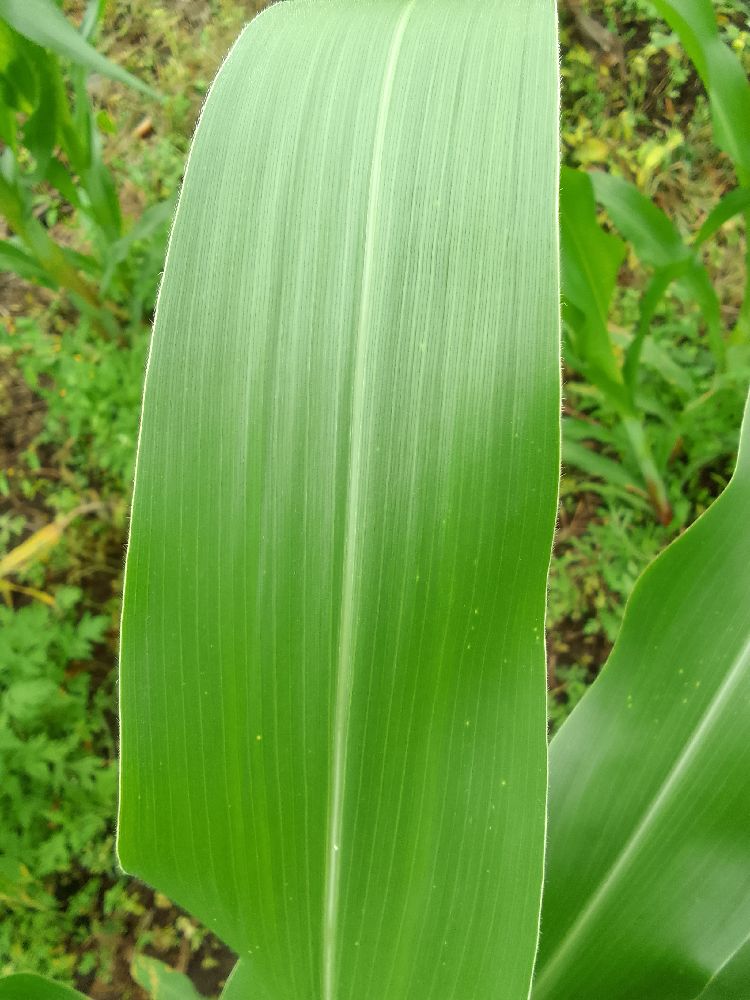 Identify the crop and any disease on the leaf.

maize, healthy
